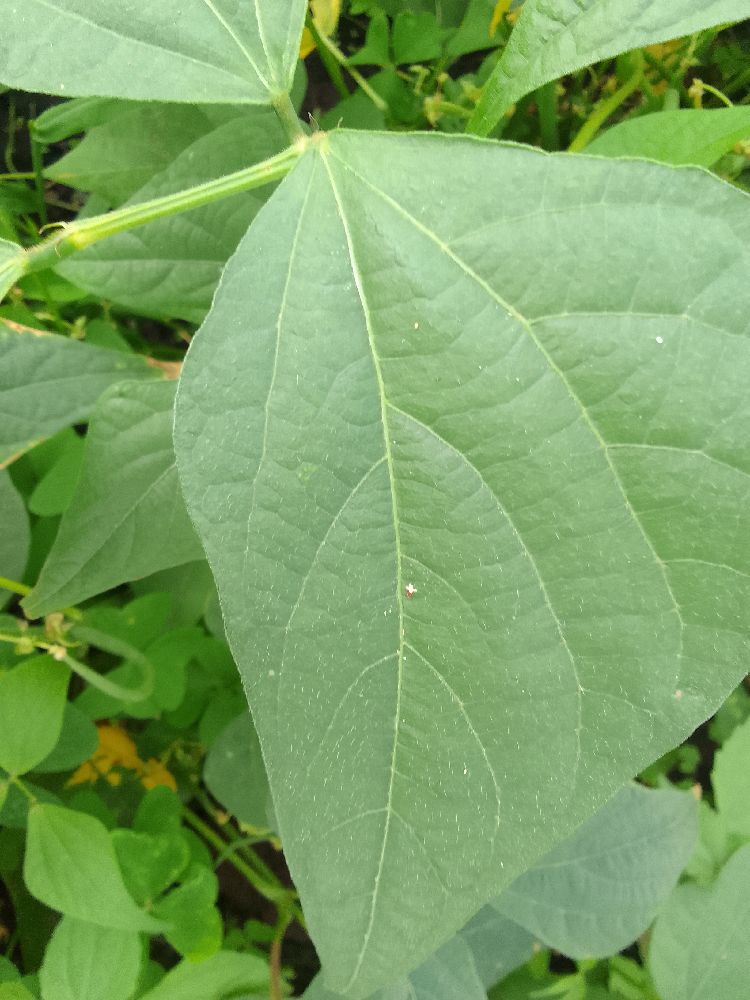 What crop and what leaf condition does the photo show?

common bean, healthy
